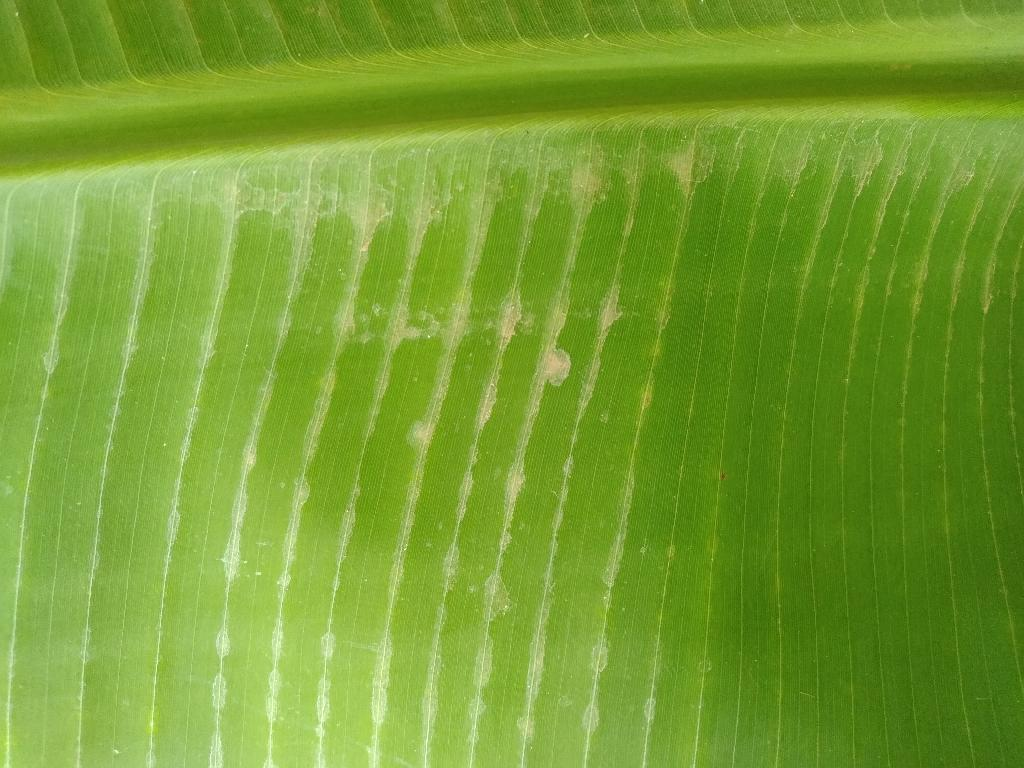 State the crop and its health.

banana, healthy
